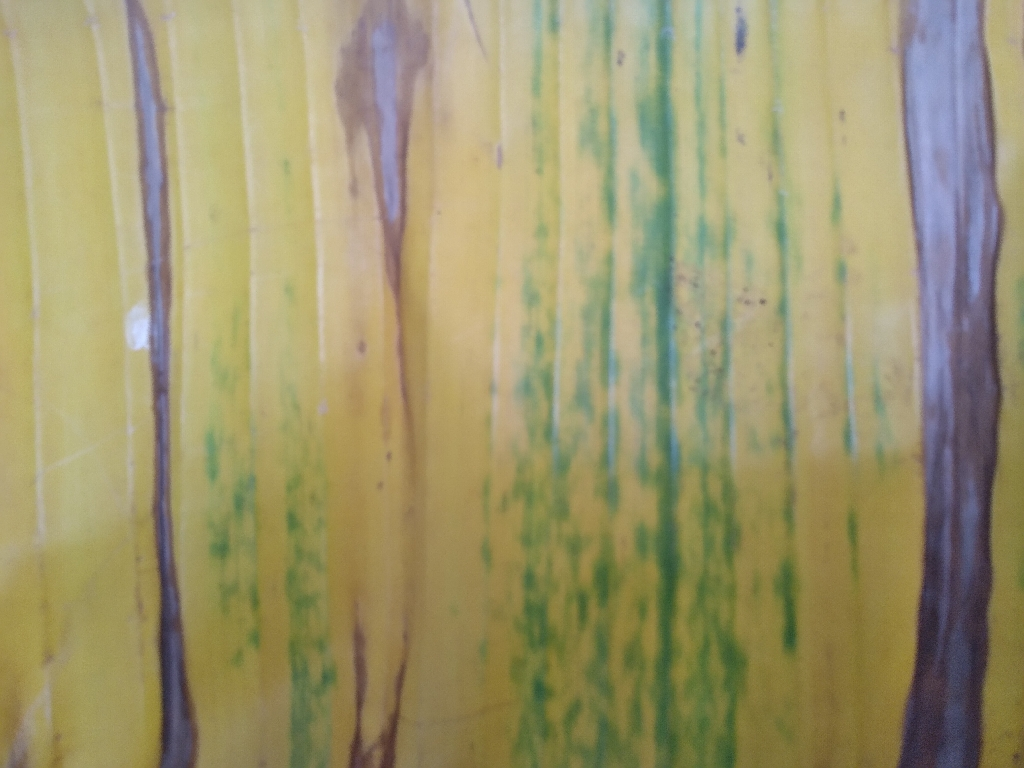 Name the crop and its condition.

banana, fusarium wilt race 1
